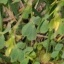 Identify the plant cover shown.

unstructured weed
